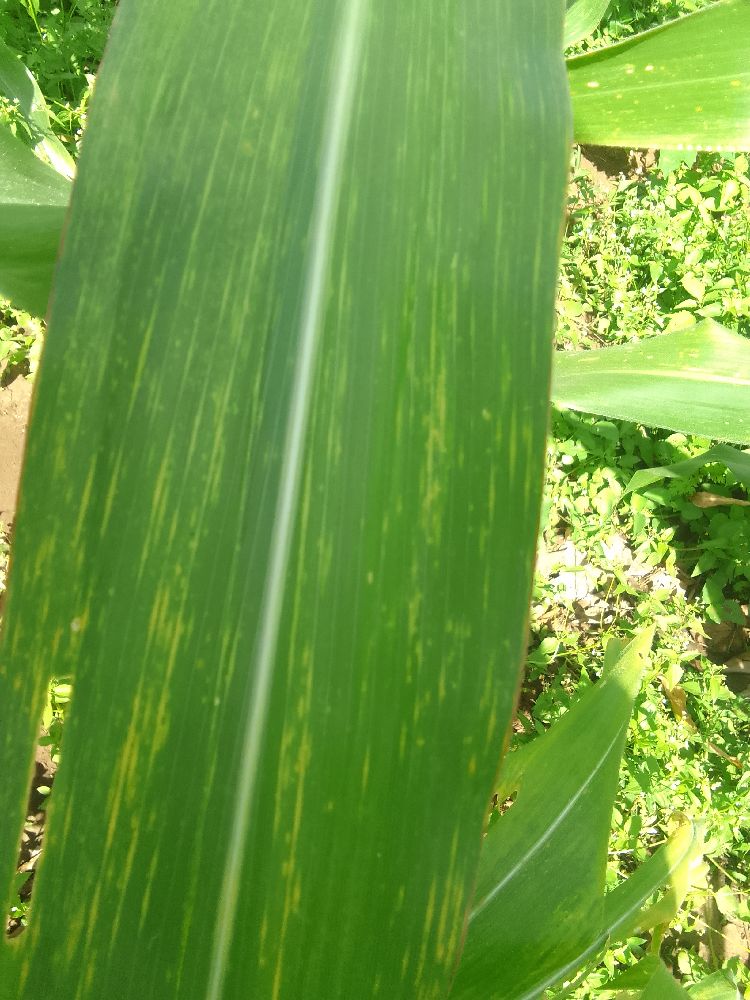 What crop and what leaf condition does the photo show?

maize, maize lethal necrosis
